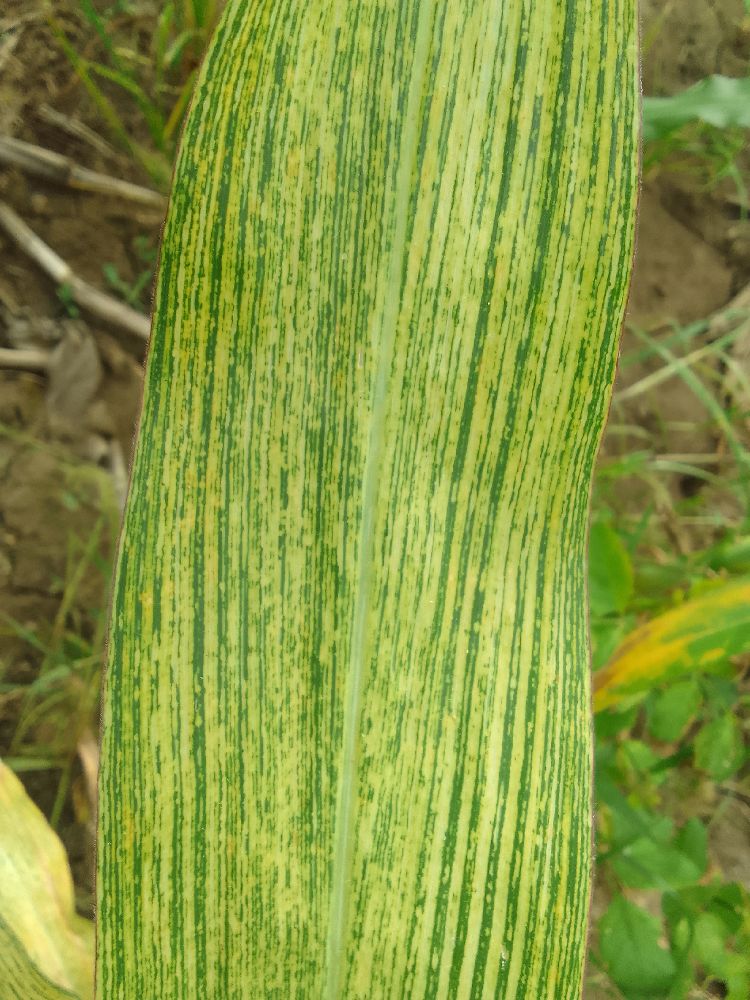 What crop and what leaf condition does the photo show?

maize, maize streak virus
